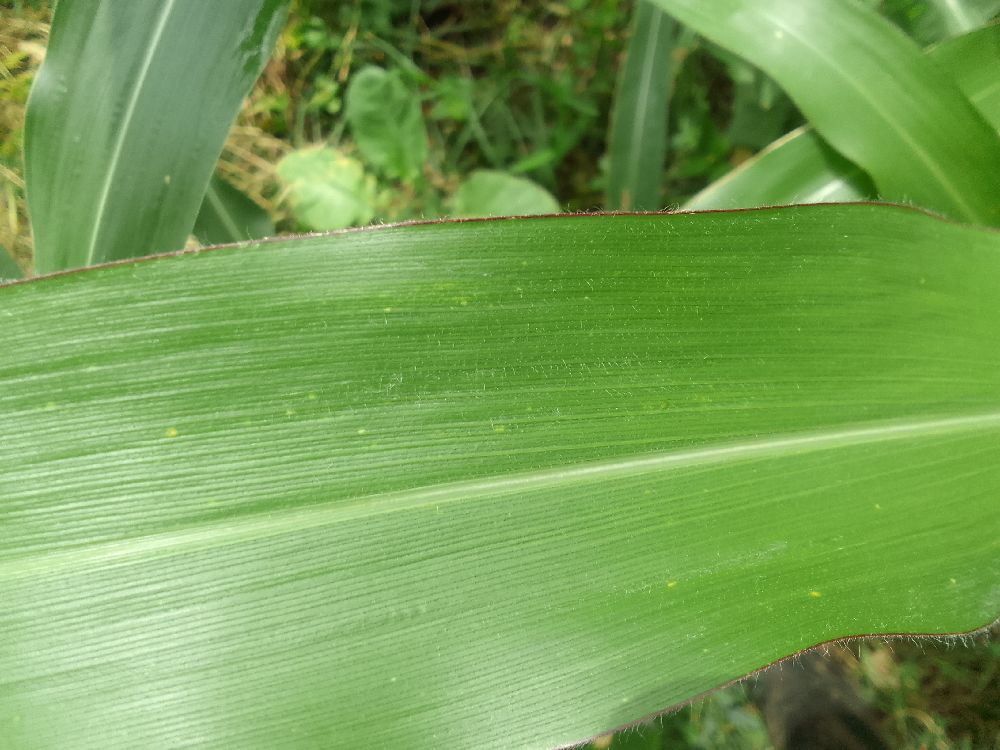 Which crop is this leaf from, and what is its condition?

maize, healthy
